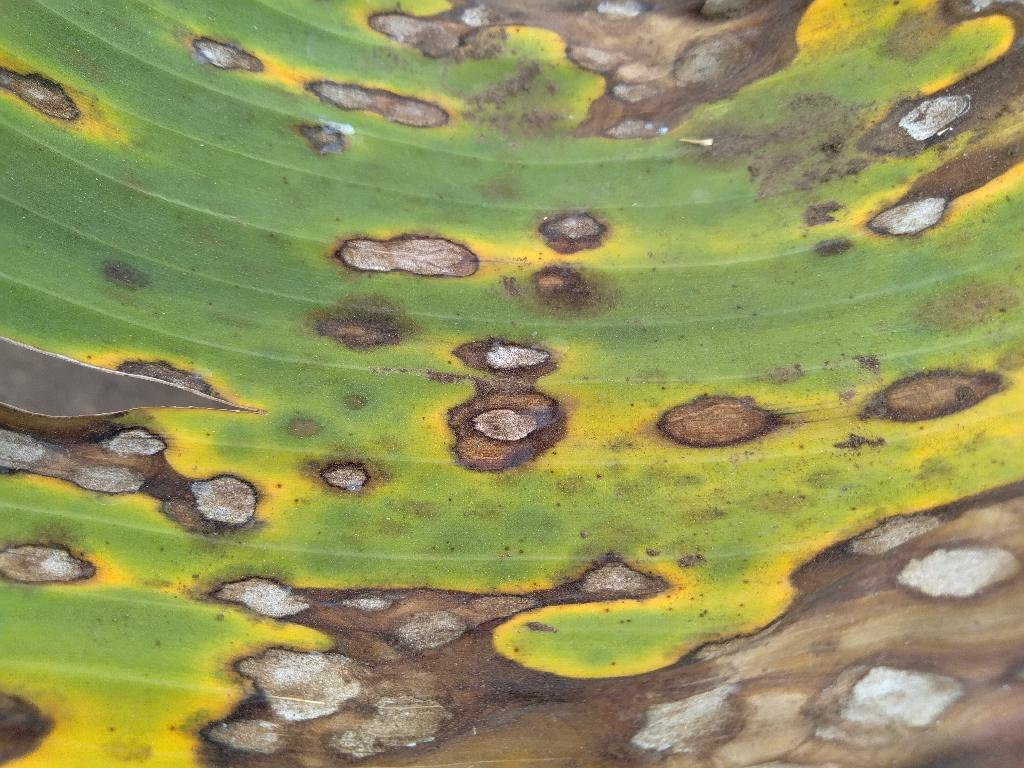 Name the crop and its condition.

banana, black sigatoka
